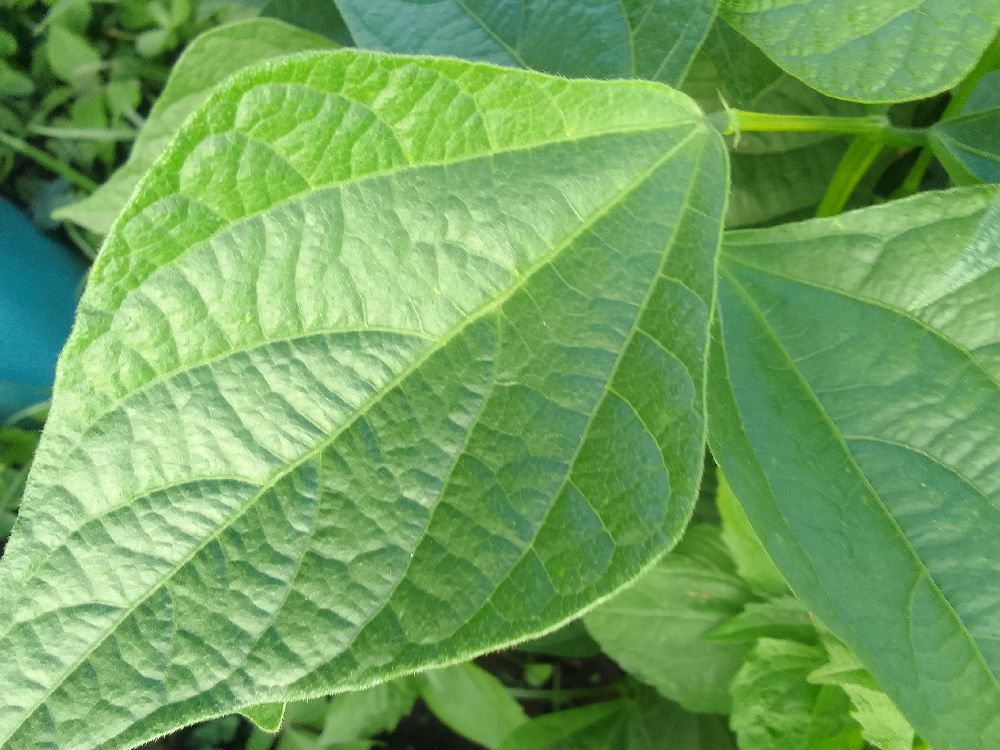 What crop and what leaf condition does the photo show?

common bean, healthy
